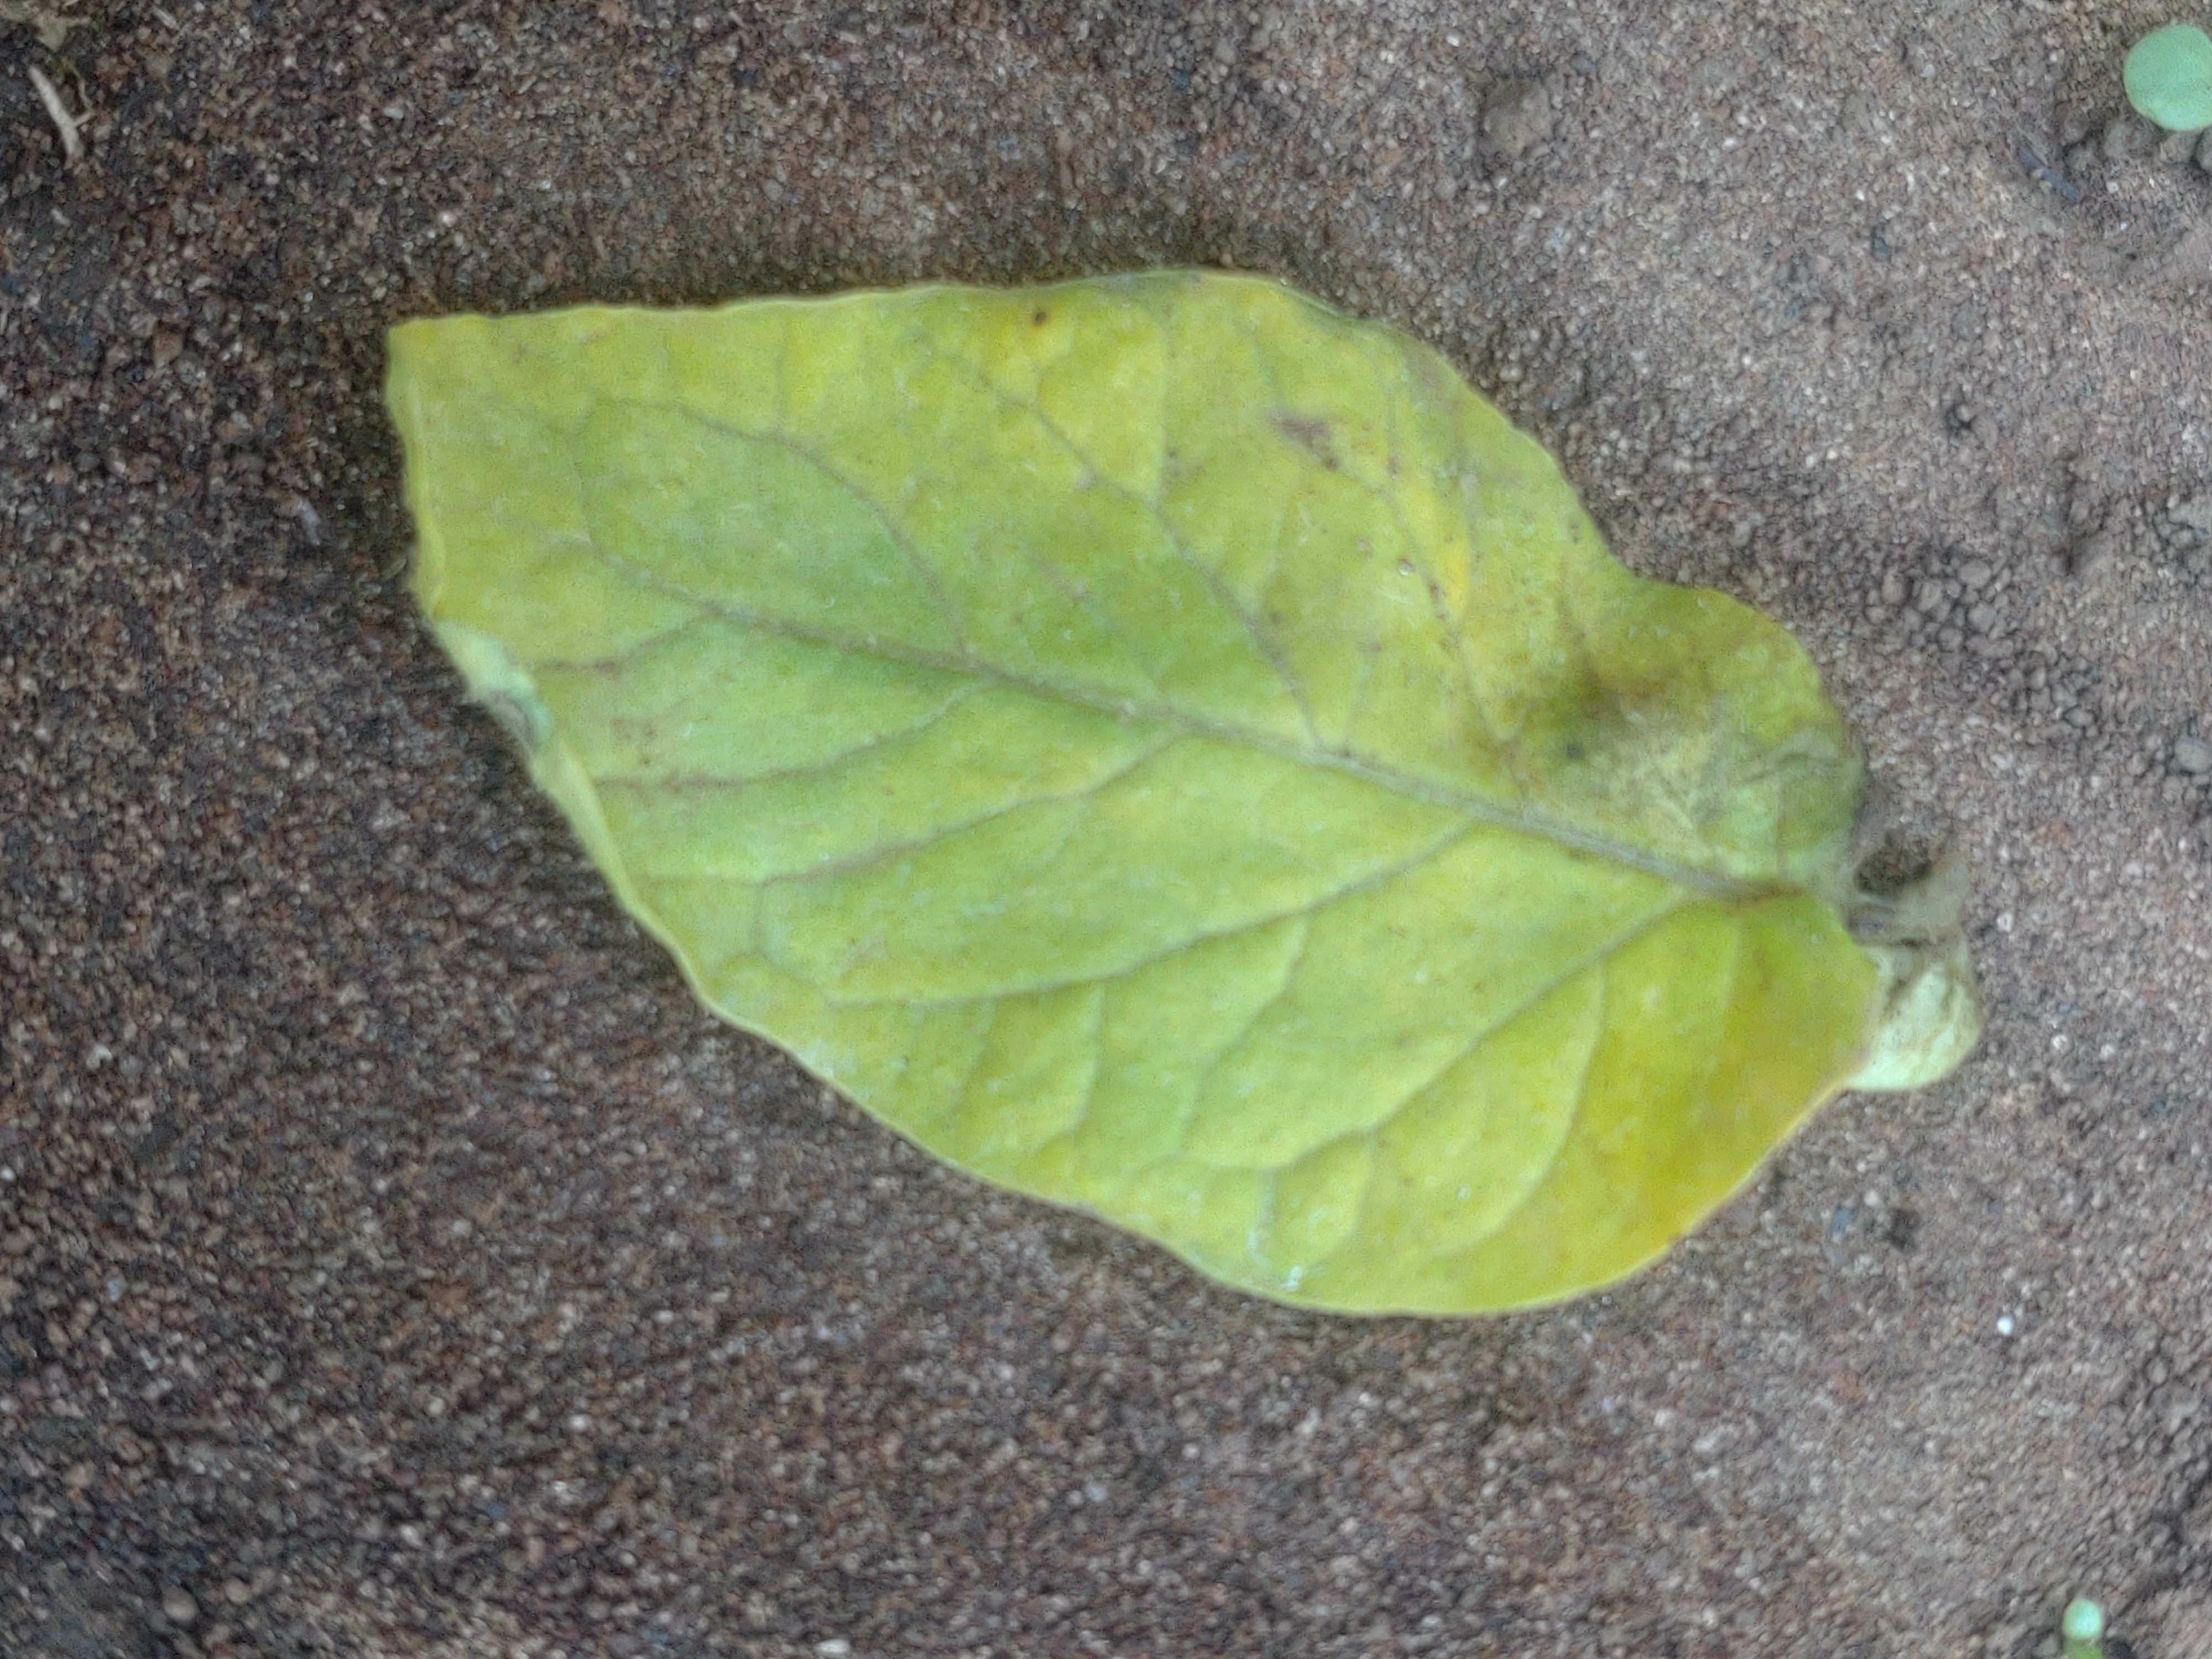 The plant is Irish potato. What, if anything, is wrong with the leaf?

late blight
